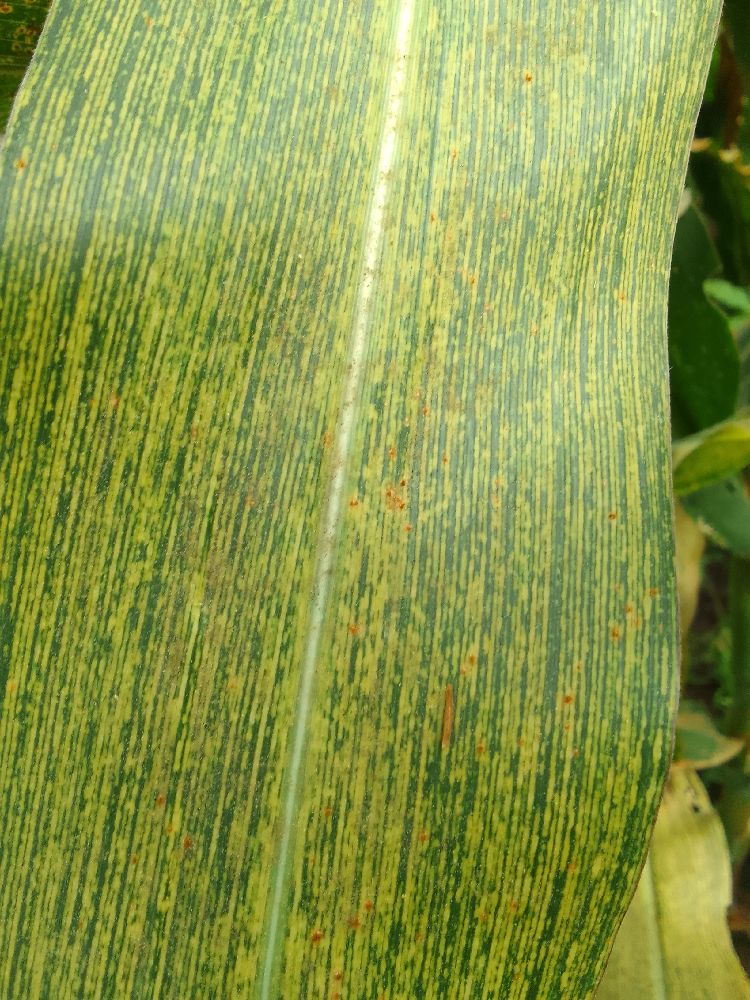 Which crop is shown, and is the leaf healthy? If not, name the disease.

maize, maize streak virus
